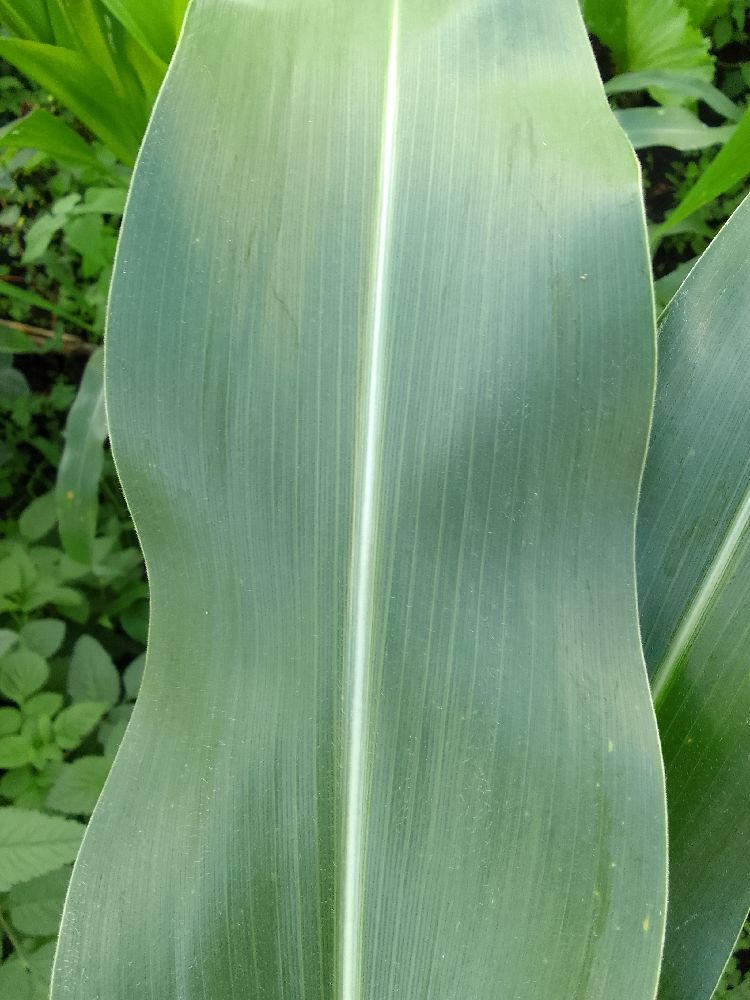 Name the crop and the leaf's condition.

maize, healthy
